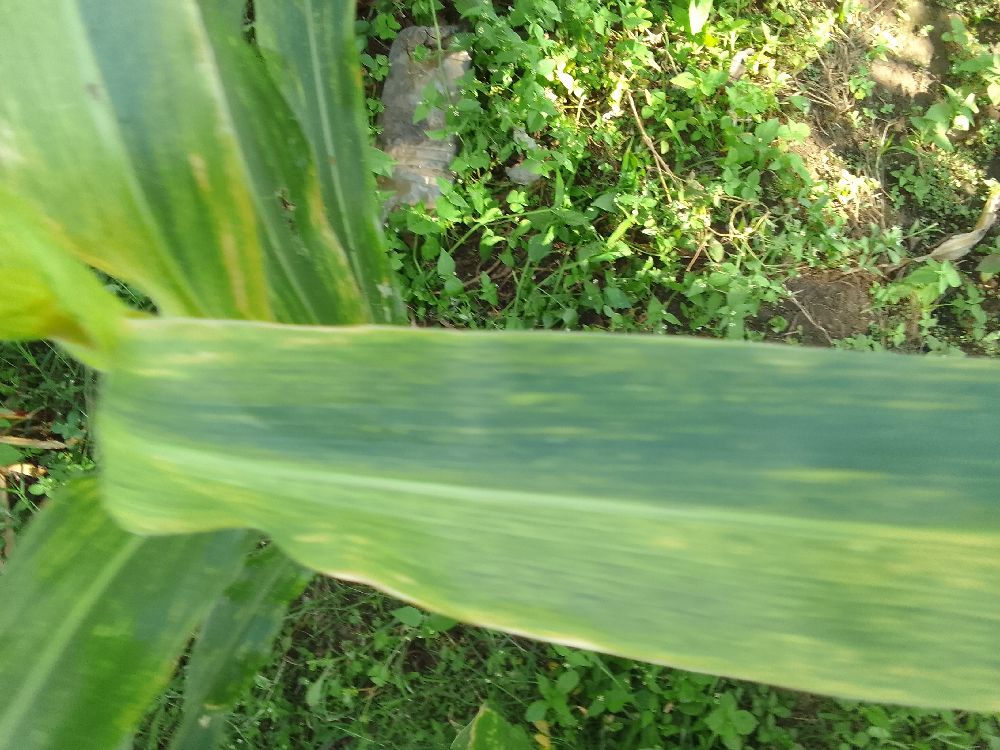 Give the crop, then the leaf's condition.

maize, maize lethal necrosis
